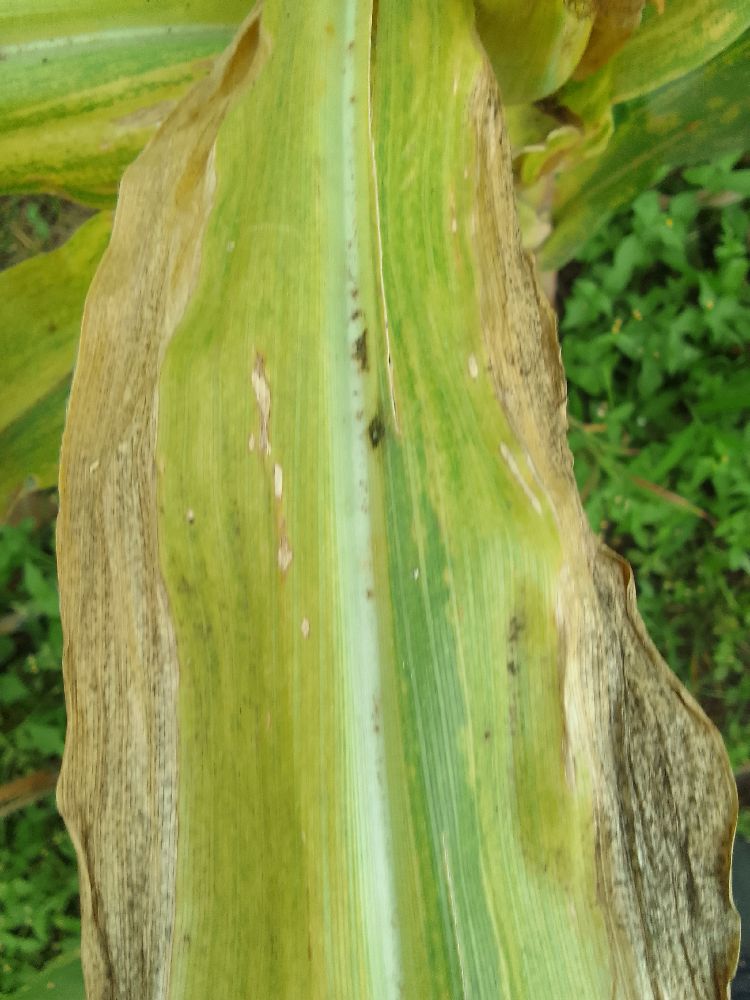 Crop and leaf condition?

maize, maize lethal necrosis
